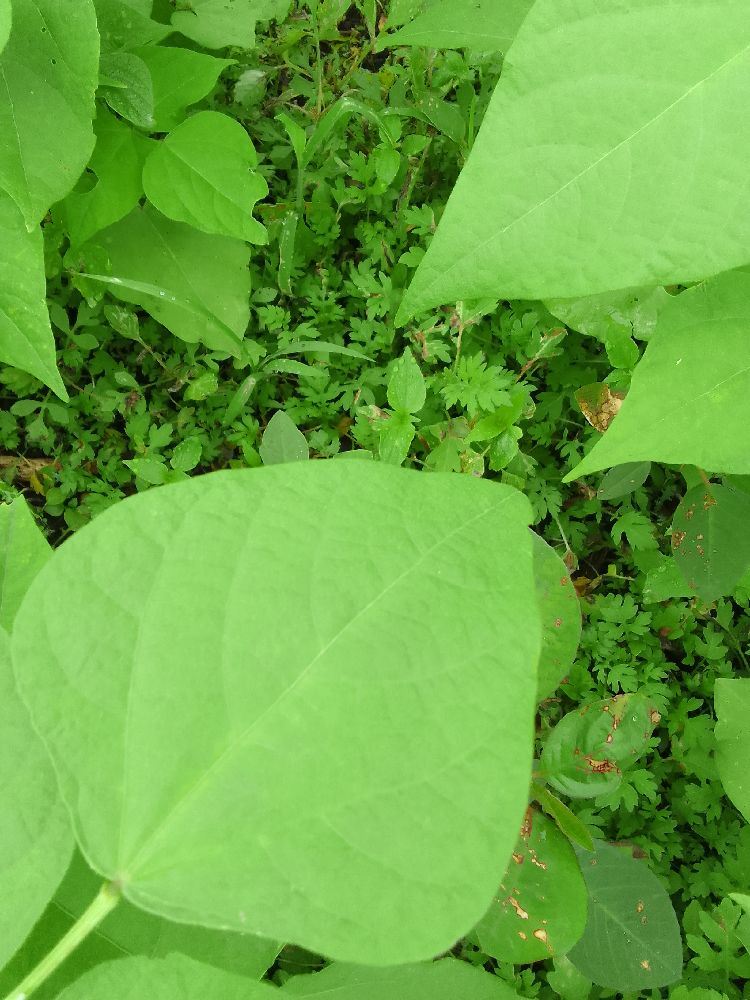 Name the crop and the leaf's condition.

common bean, healthy
